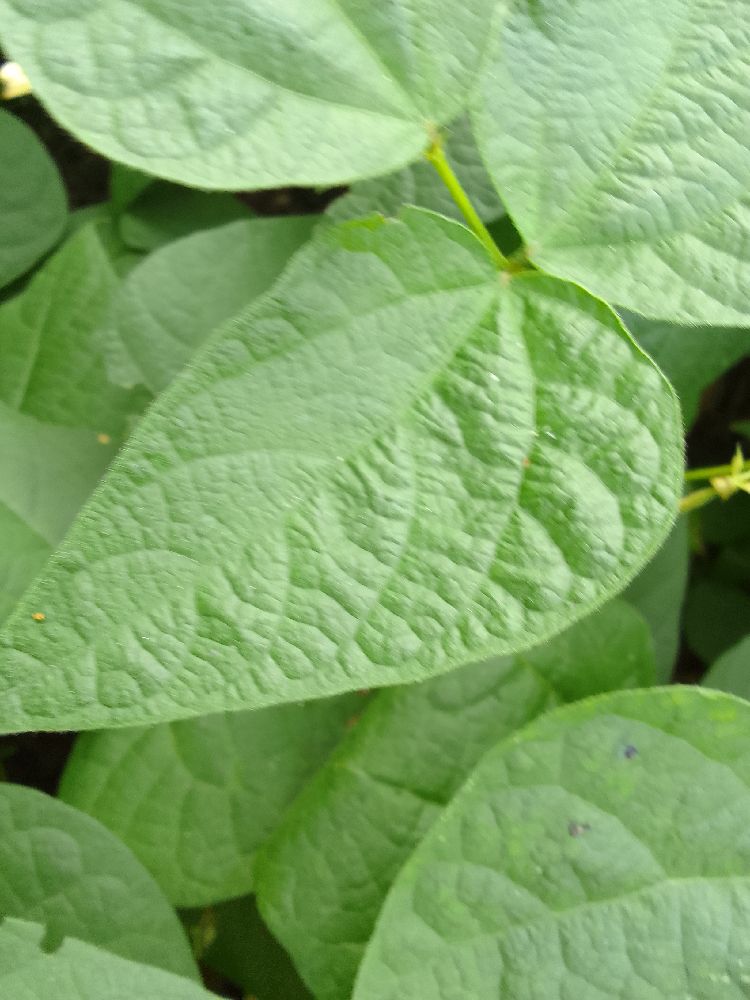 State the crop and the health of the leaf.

common bean, healthy
